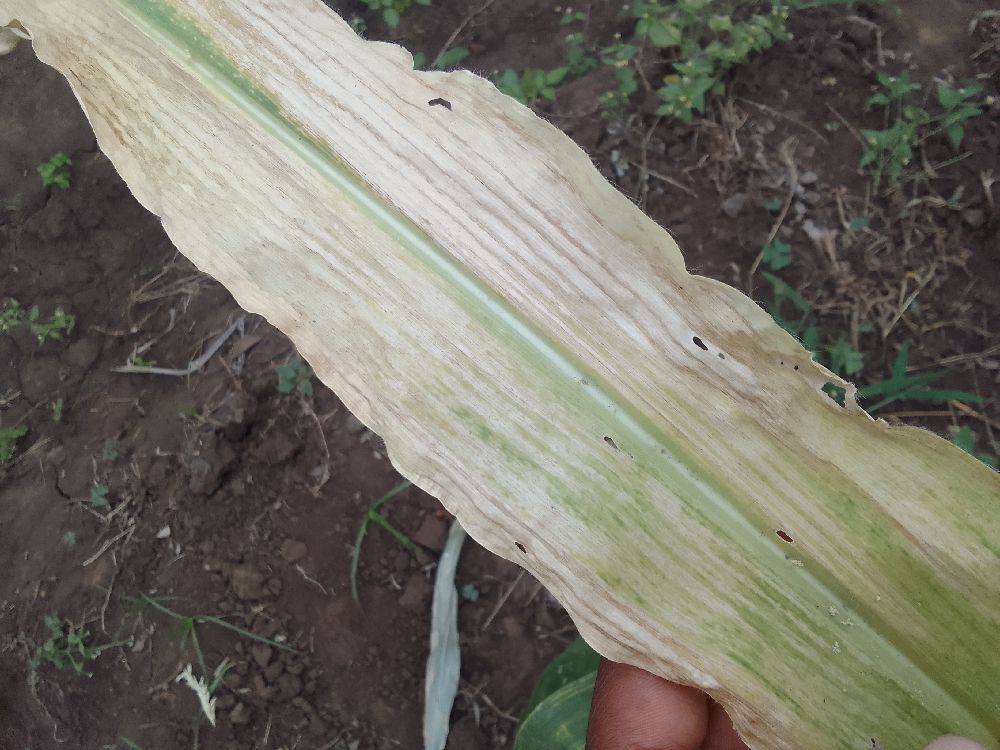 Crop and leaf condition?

maize, maize lethal necrosis
